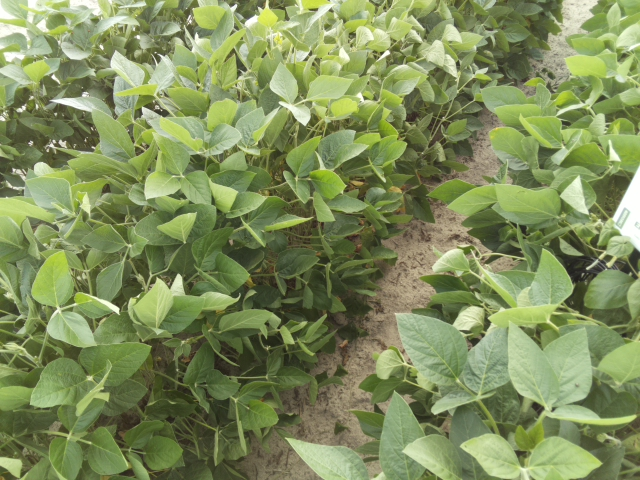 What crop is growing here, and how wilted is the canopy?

soybean, slight leaflet or petiole turgor loss in upper canopy
